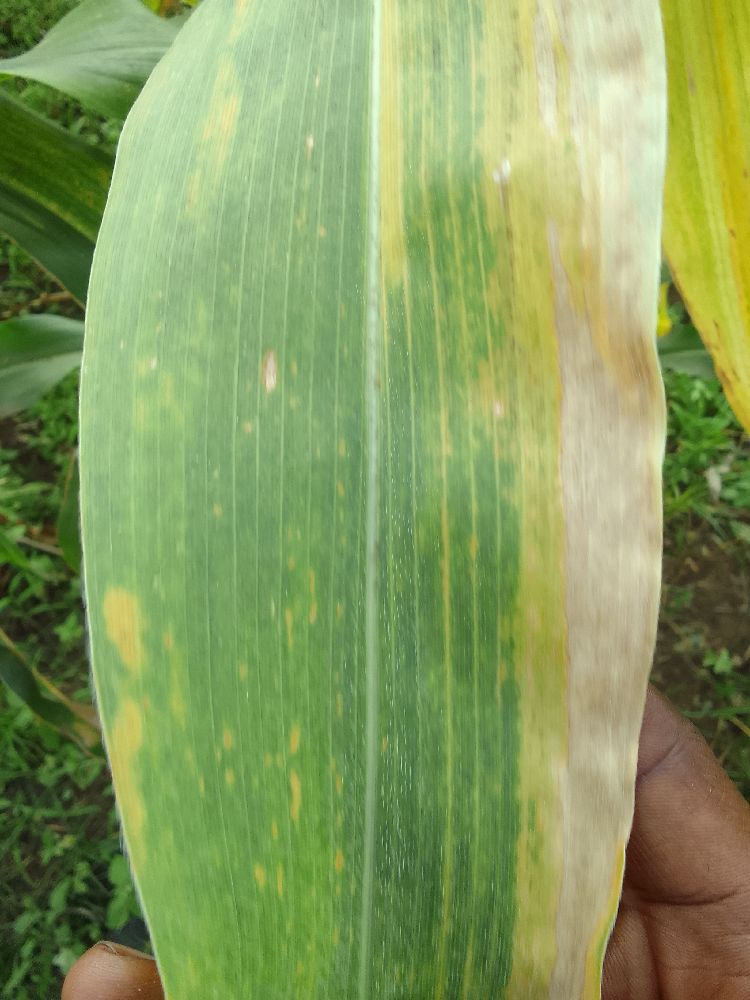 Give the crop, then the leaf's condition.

maize, maize lethal necrosis
